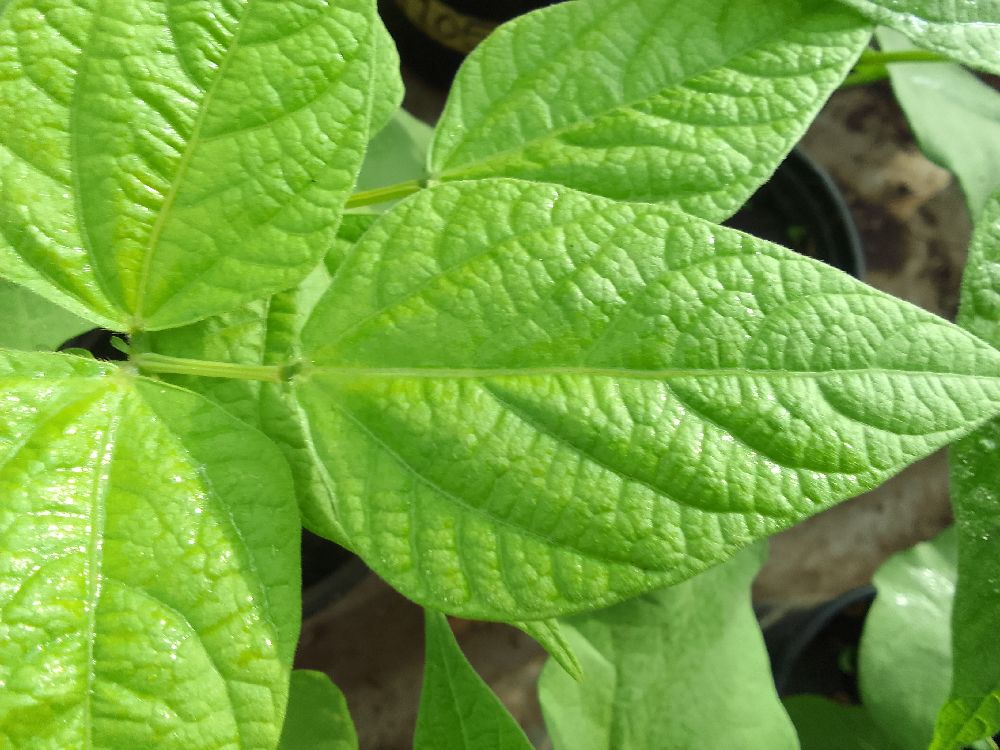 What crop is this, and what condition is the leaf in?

common bean, healthy
